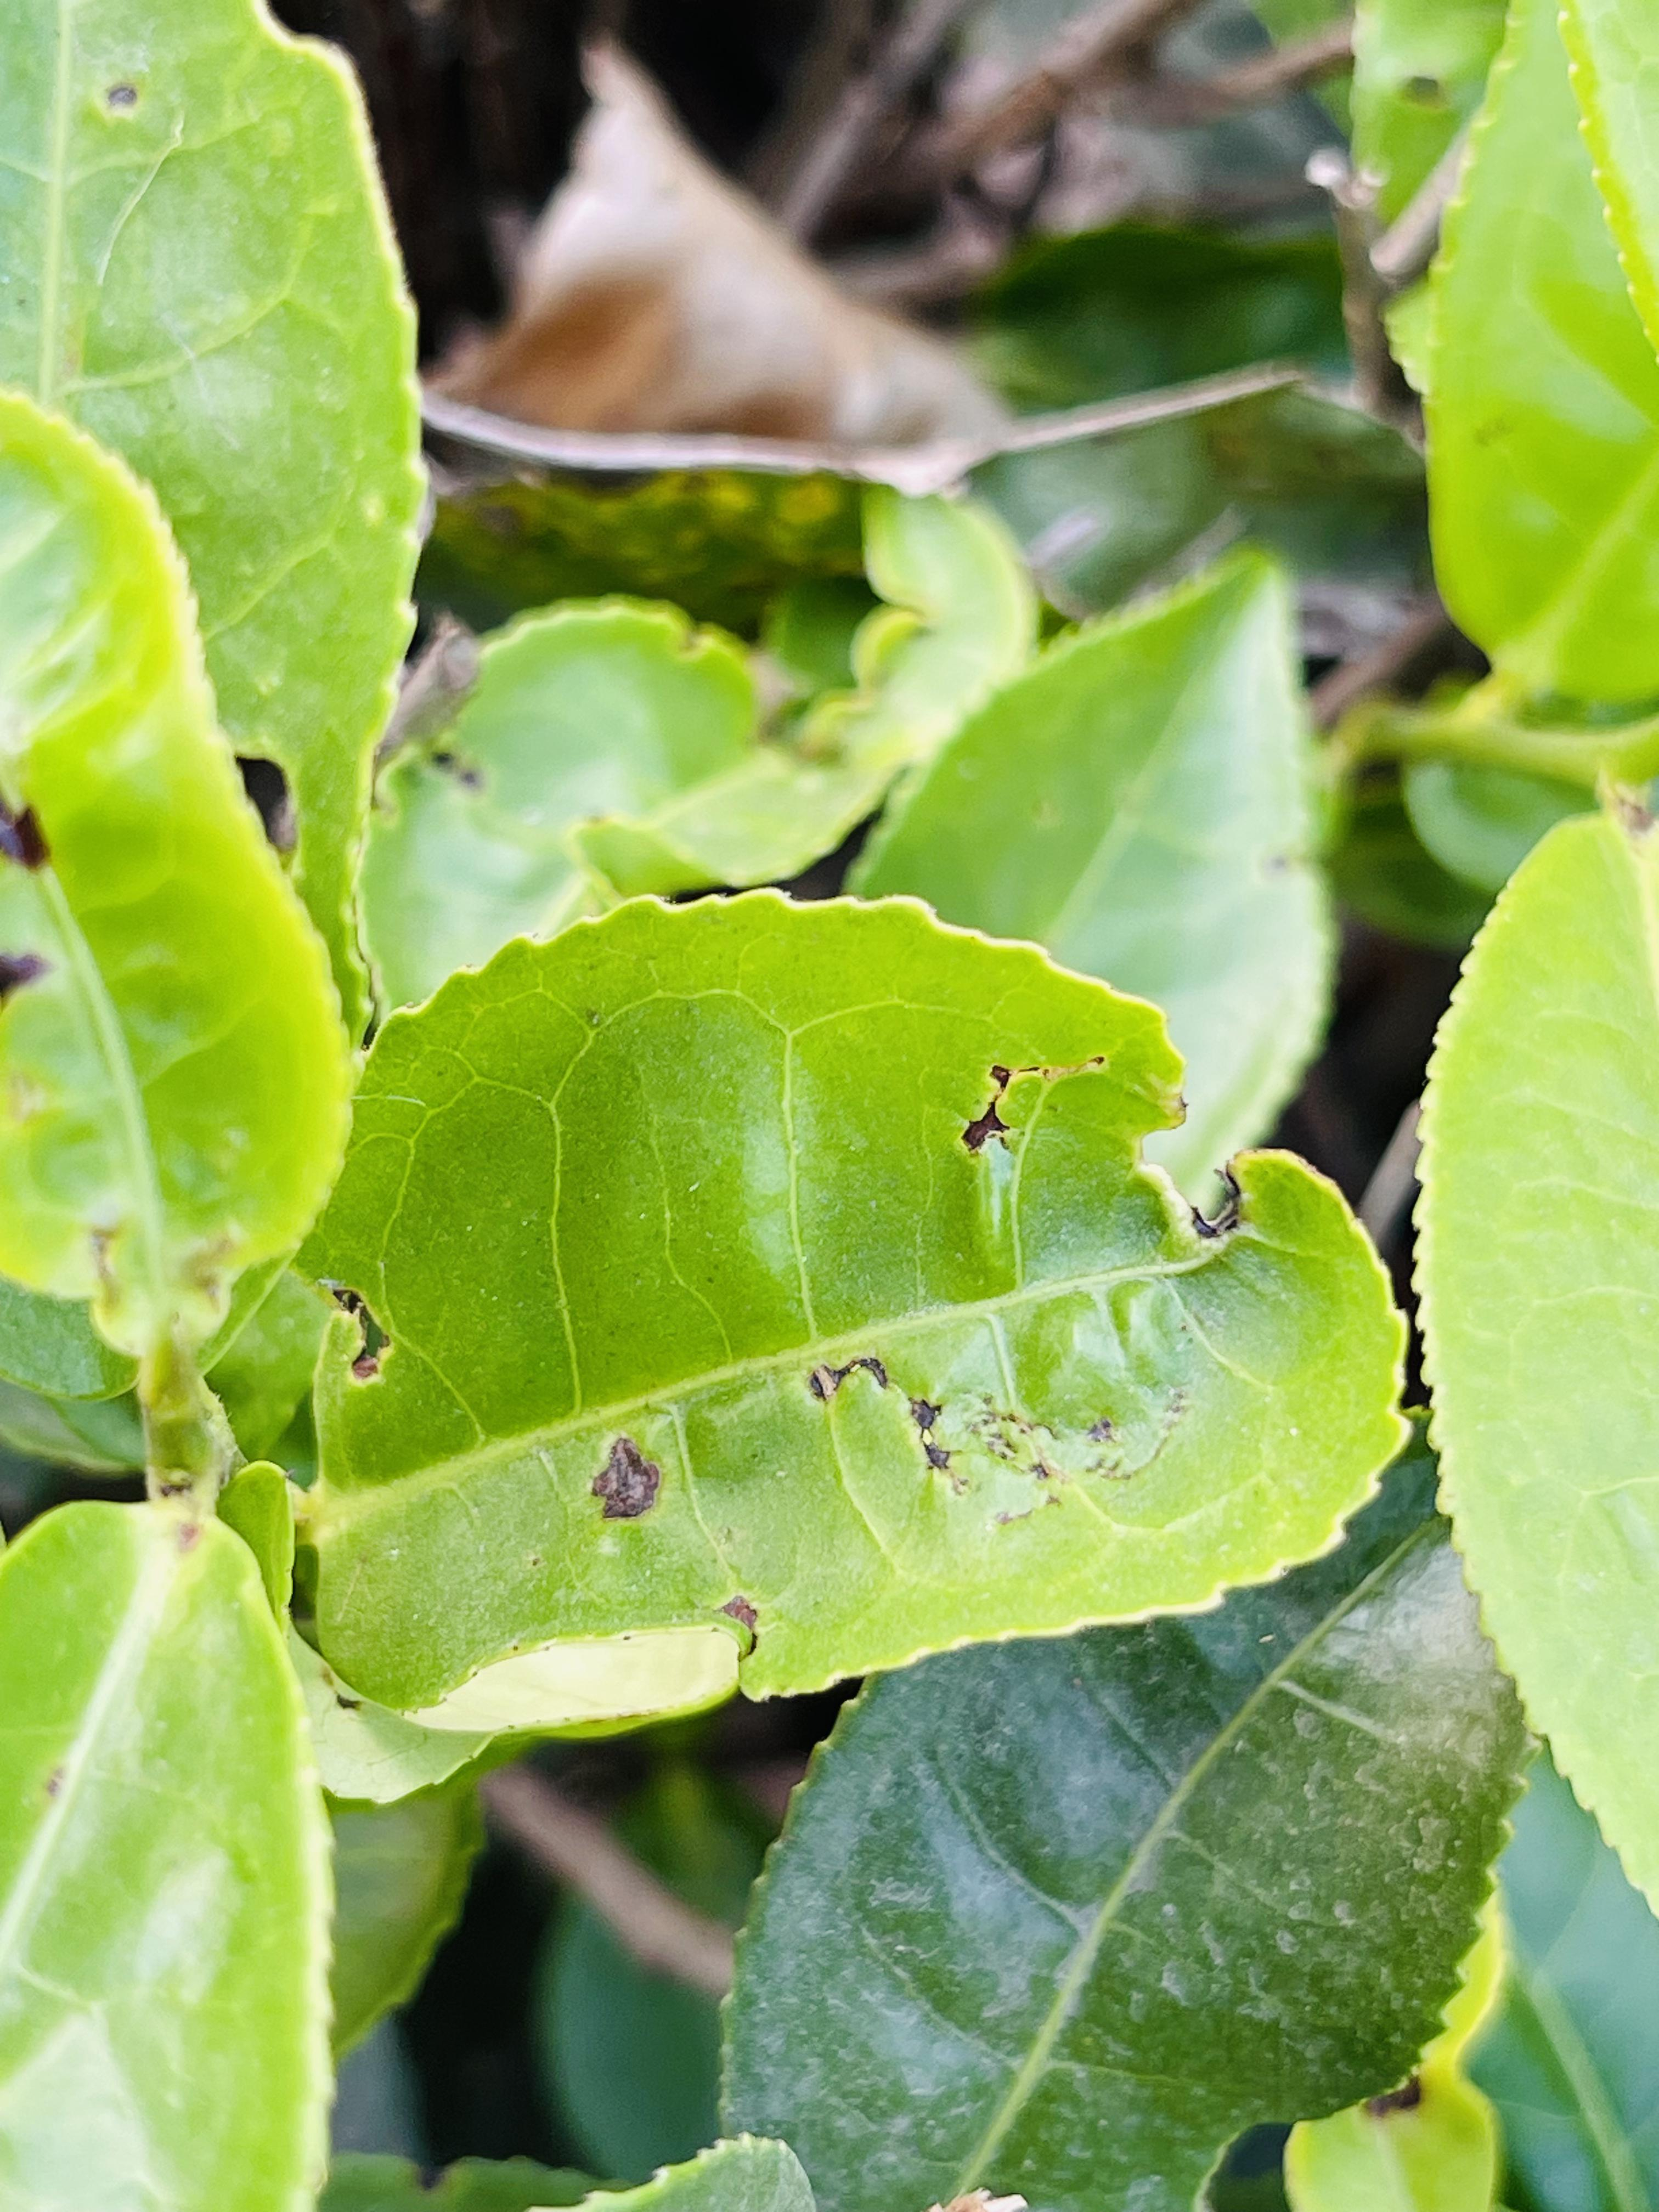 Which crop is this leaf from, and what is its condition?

tea, helopeltis
